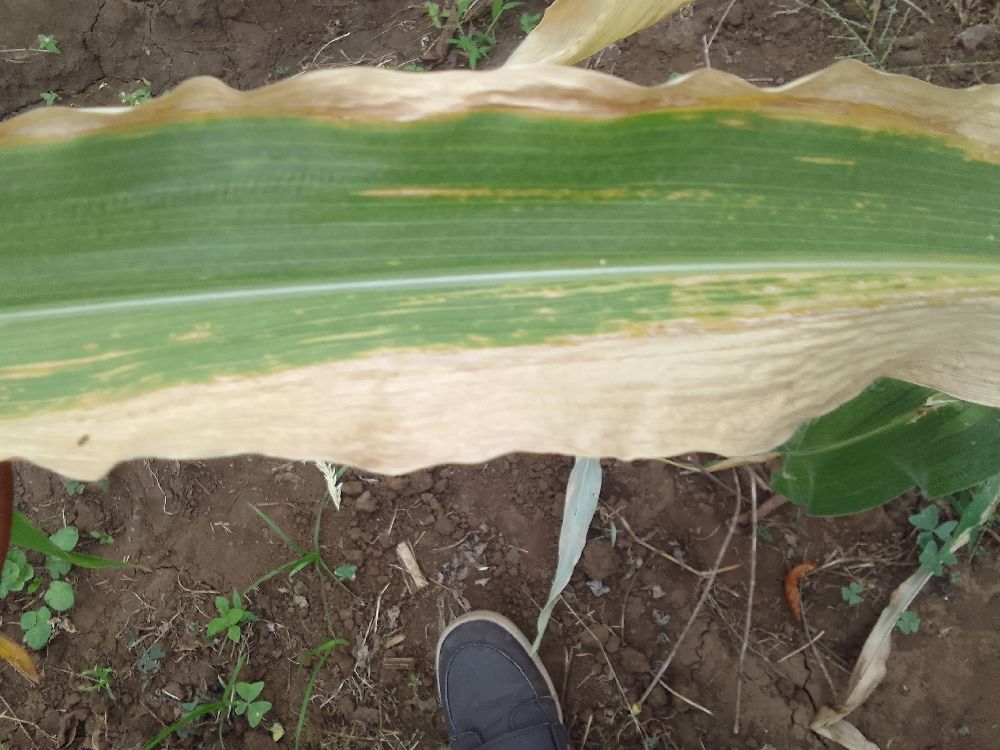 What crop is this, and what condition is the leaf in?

maize, maize lethal necrosis
